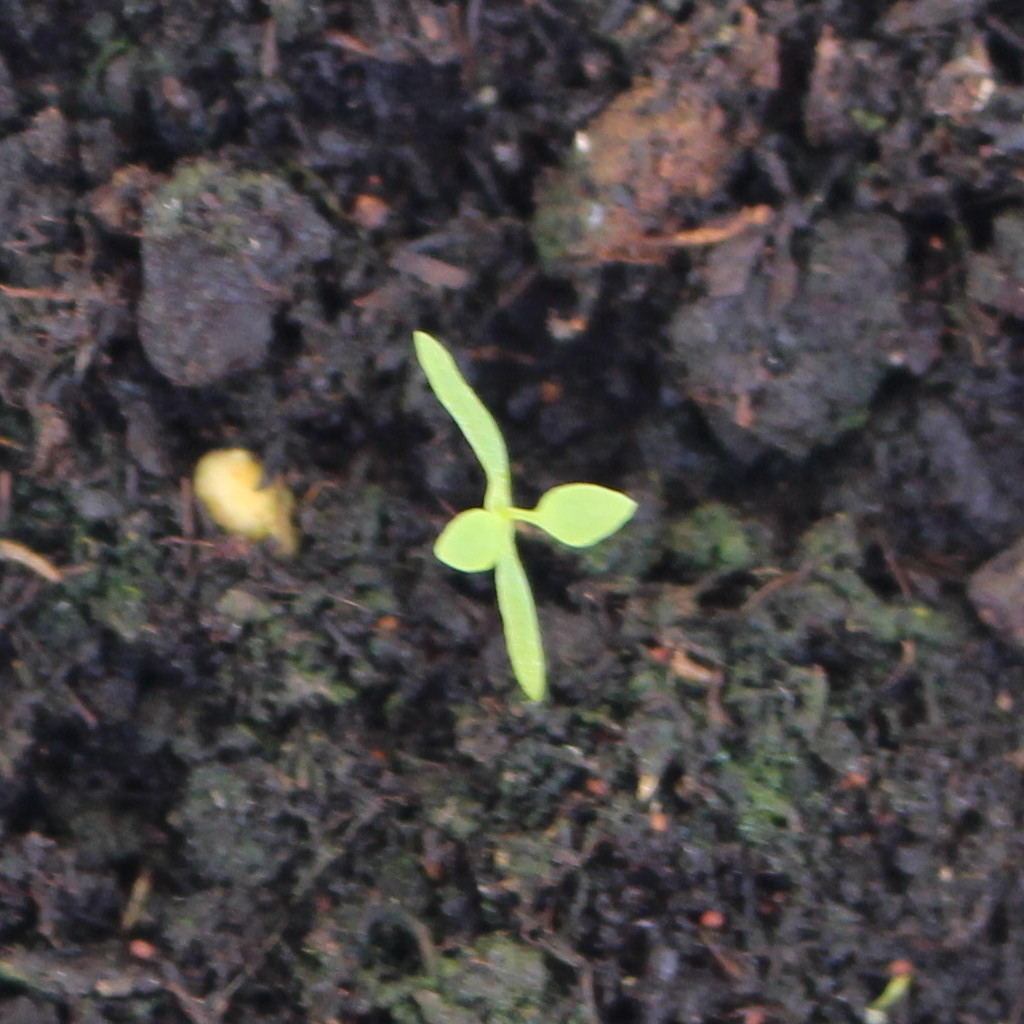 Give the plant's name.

Papaver rhoeas
